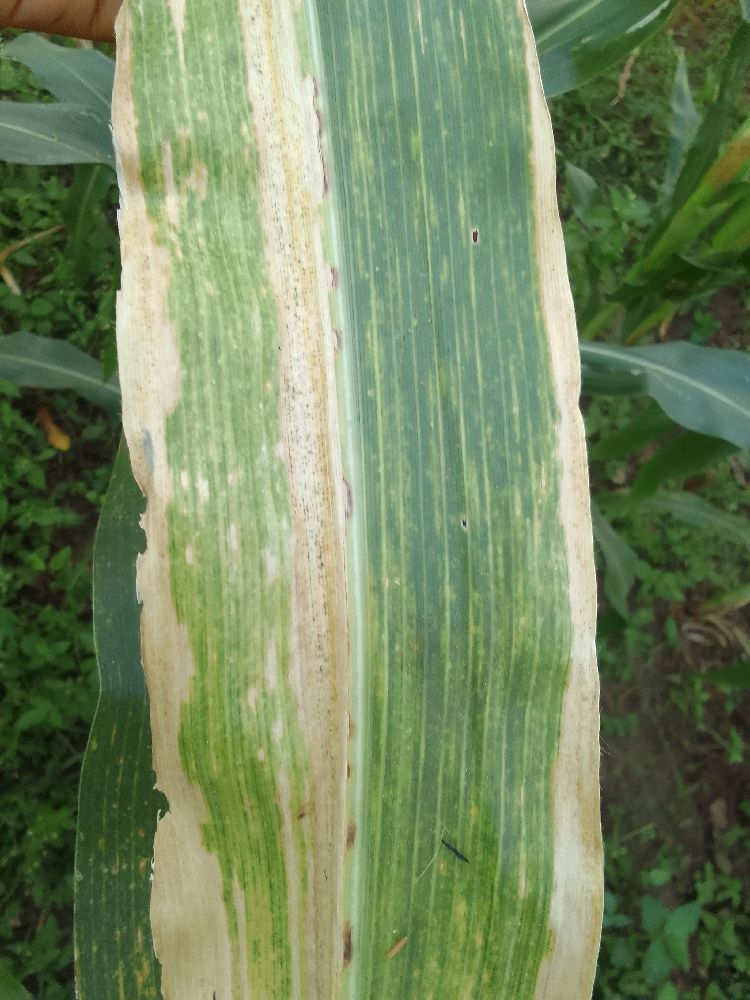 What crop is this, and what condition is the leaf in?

maize, maize lethal necrosis
